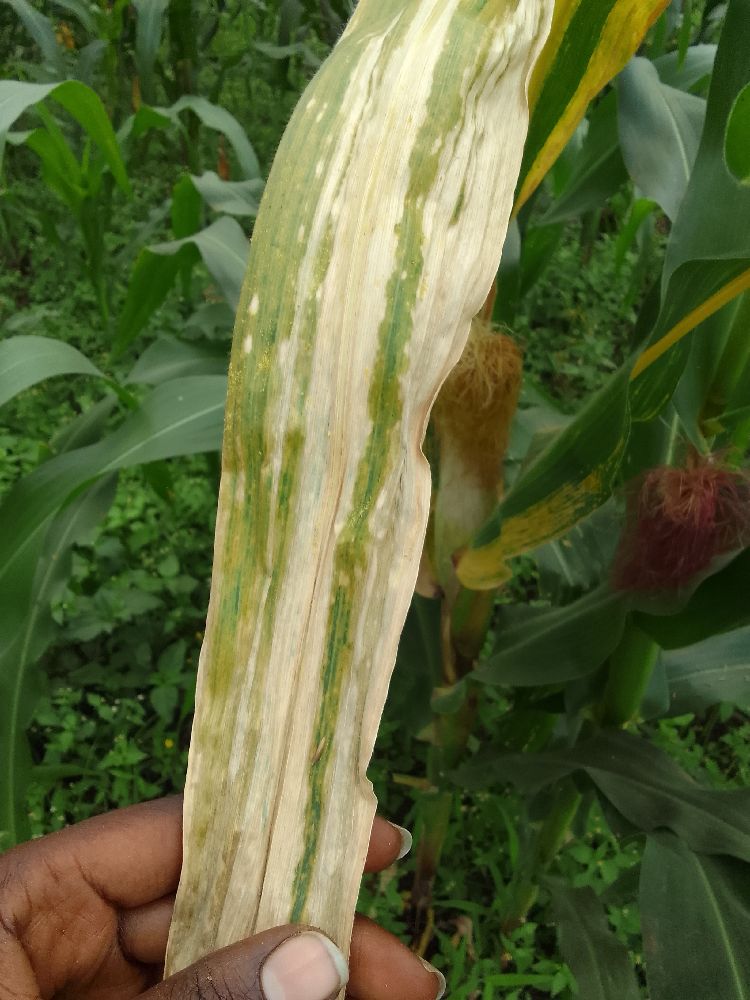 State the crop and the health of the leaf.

maize, maize lethal necrosis
